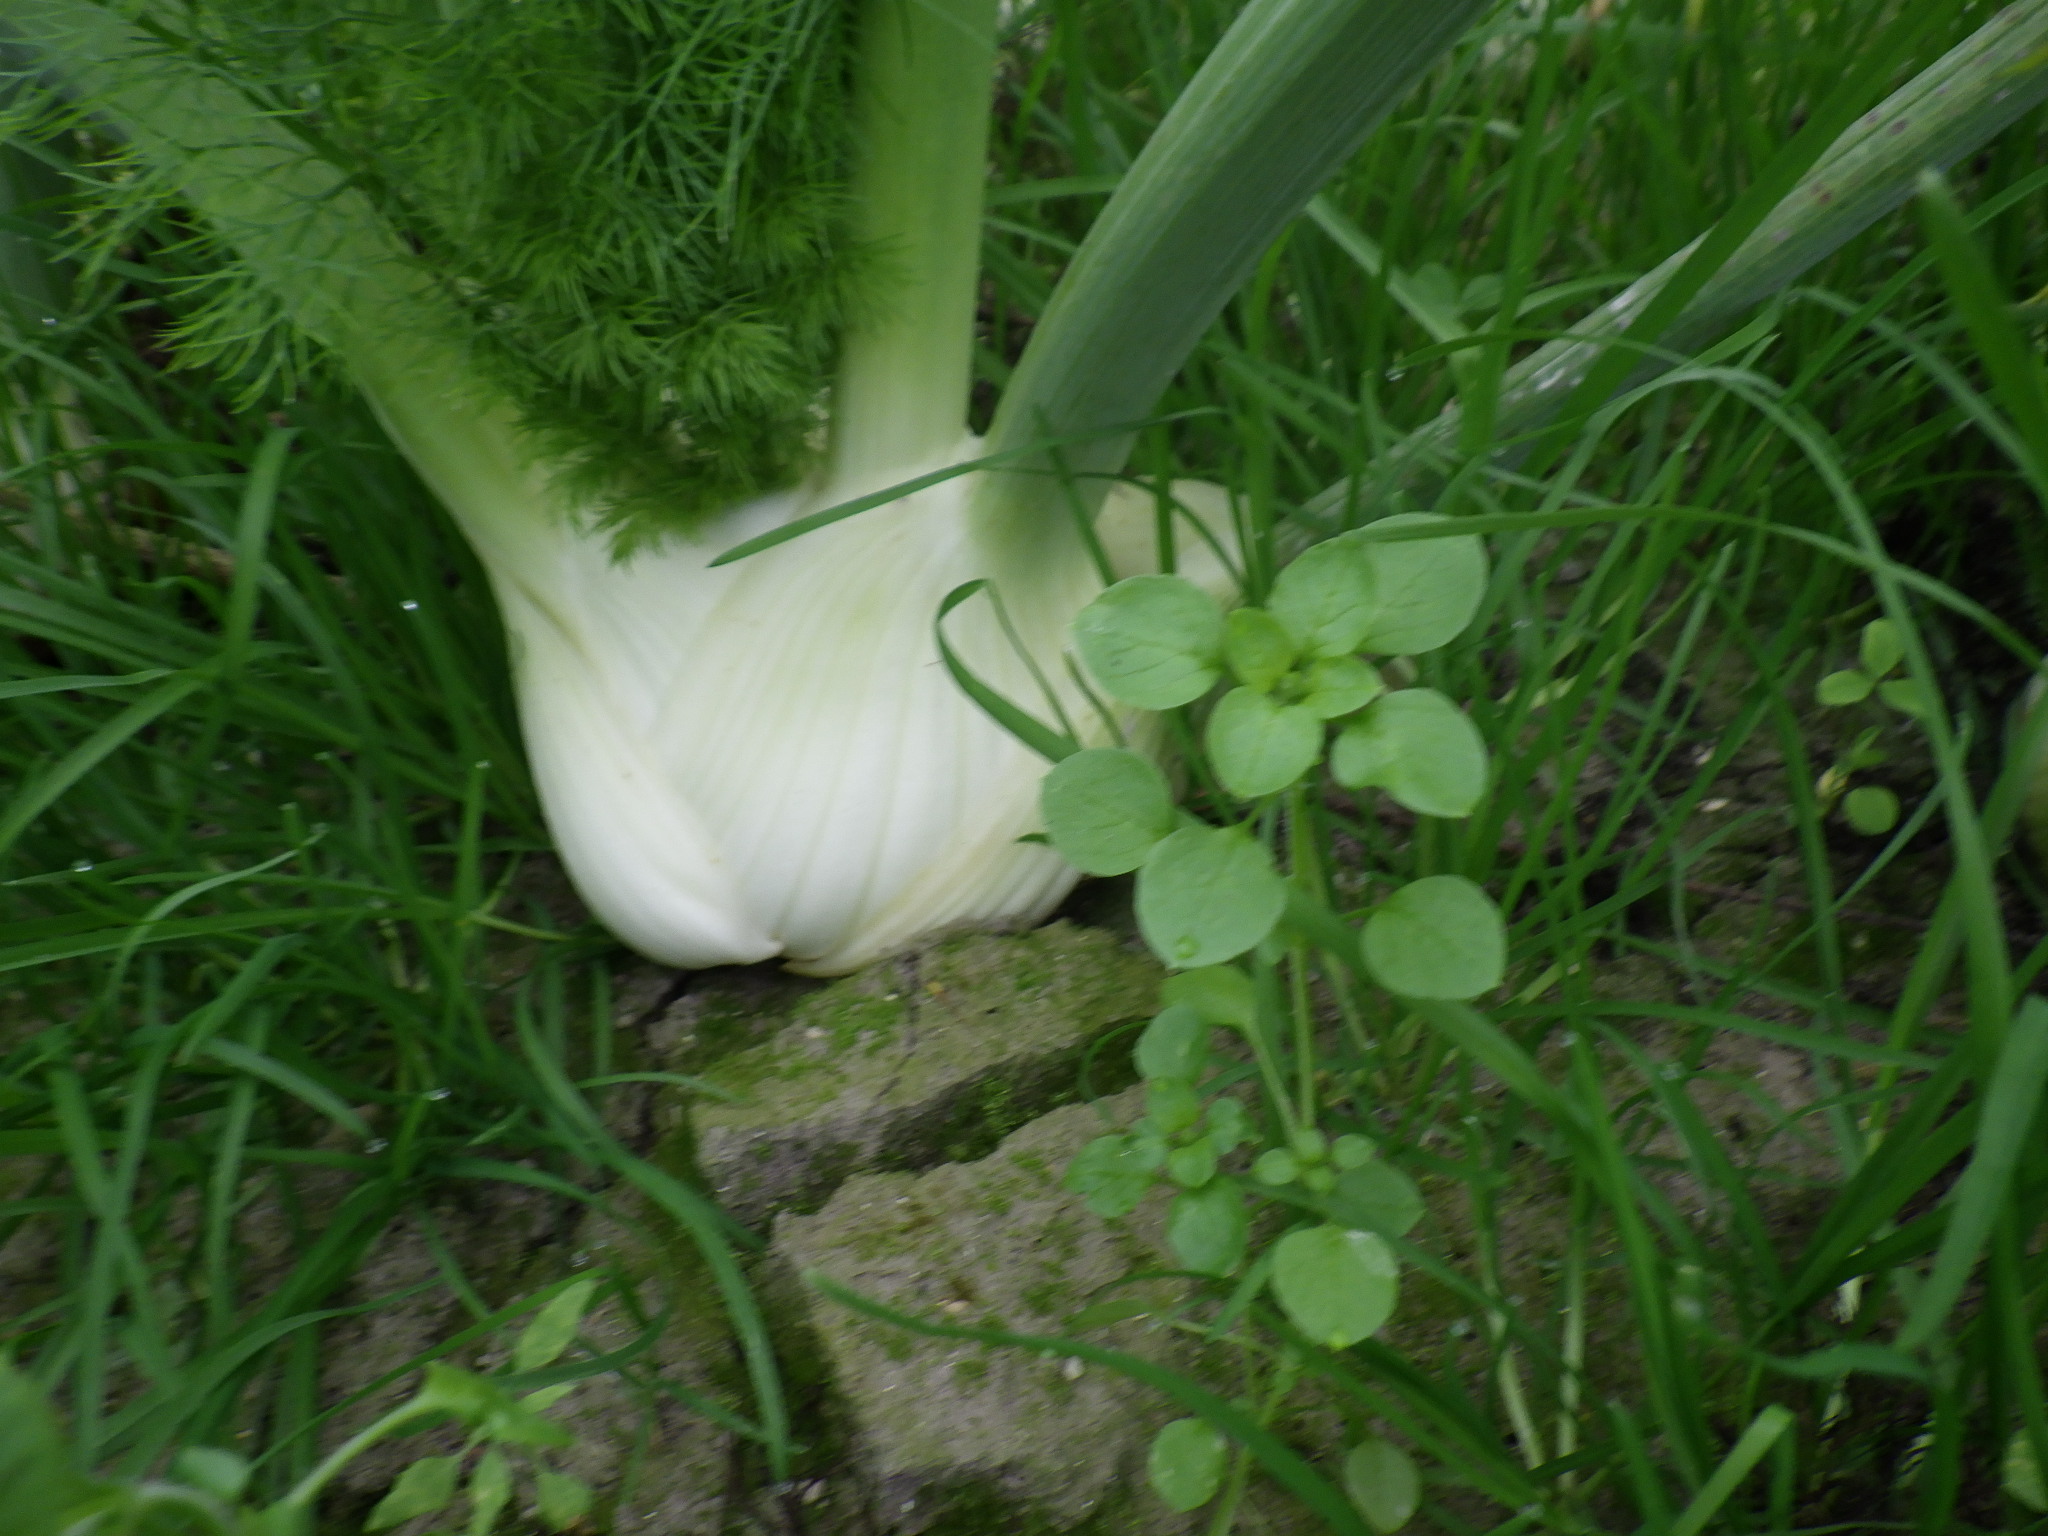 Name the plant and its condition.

fennel, healthy
